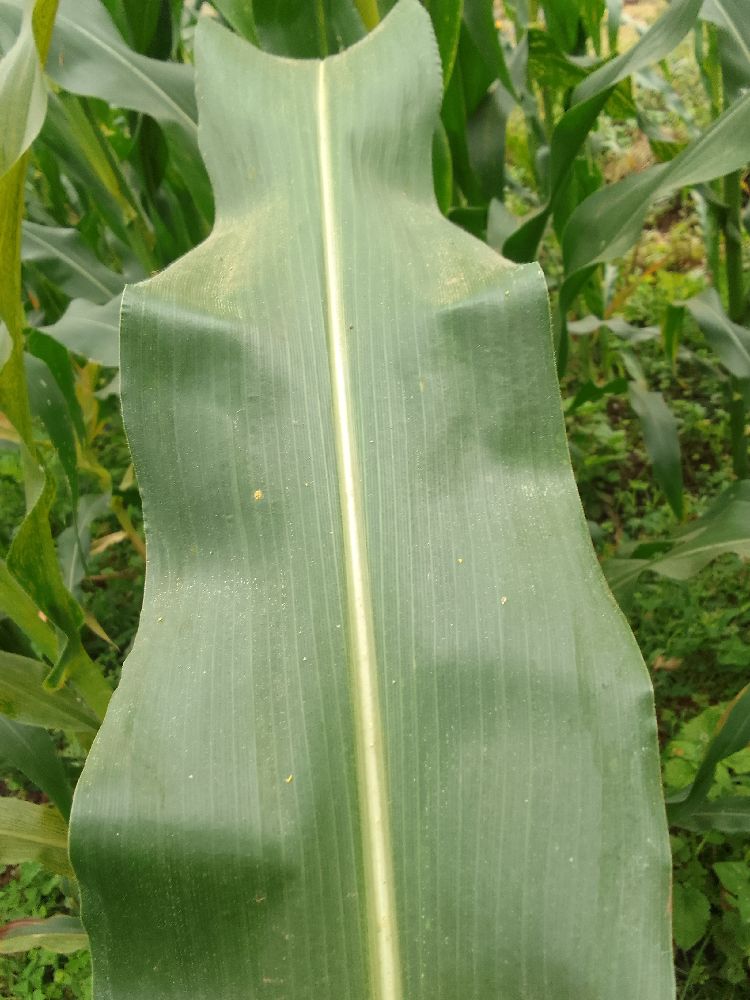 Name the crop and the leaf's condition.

maize, healthy
